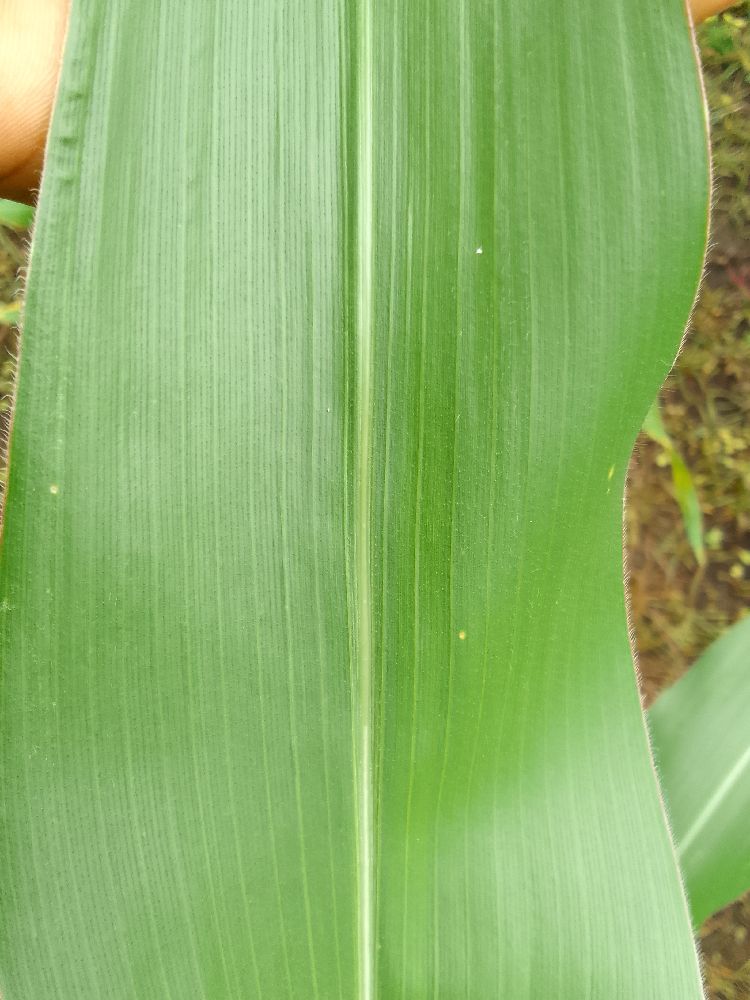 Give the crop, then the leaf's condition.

maize, healthy
